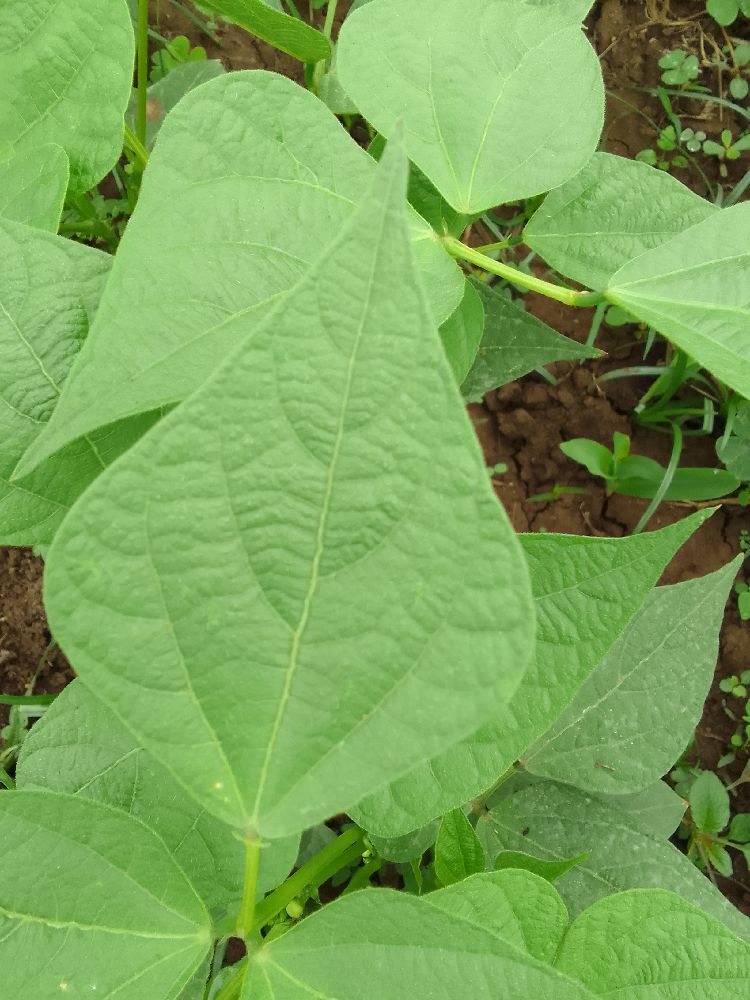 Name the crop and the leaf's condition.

common bean, healthy
